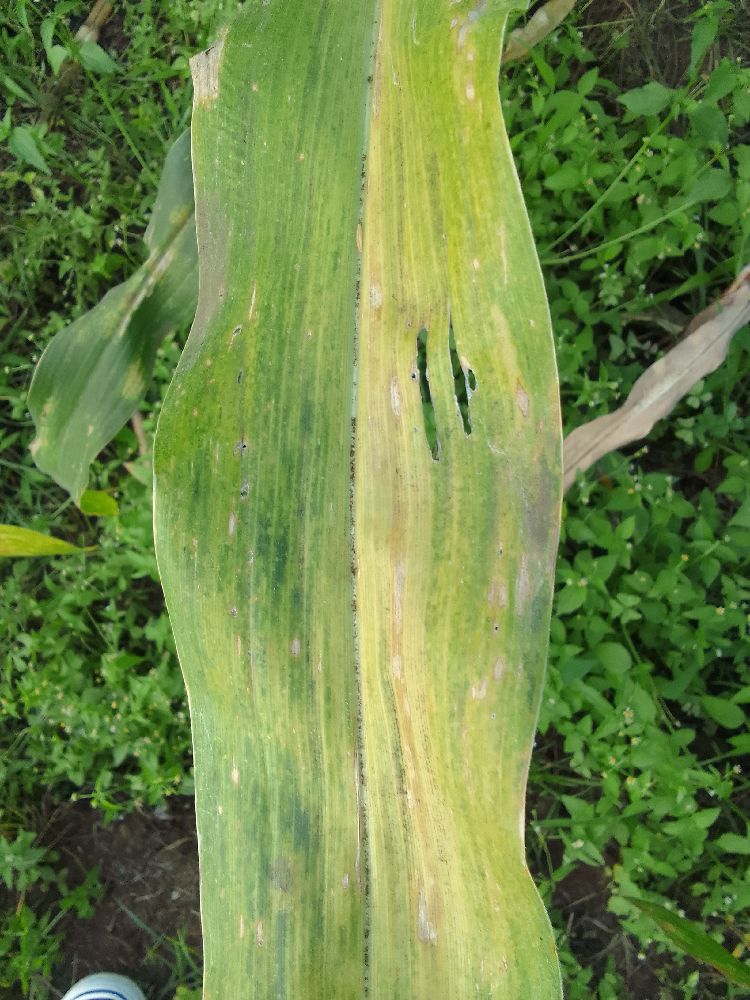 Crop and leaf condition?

maize, maize lethal necrosis
